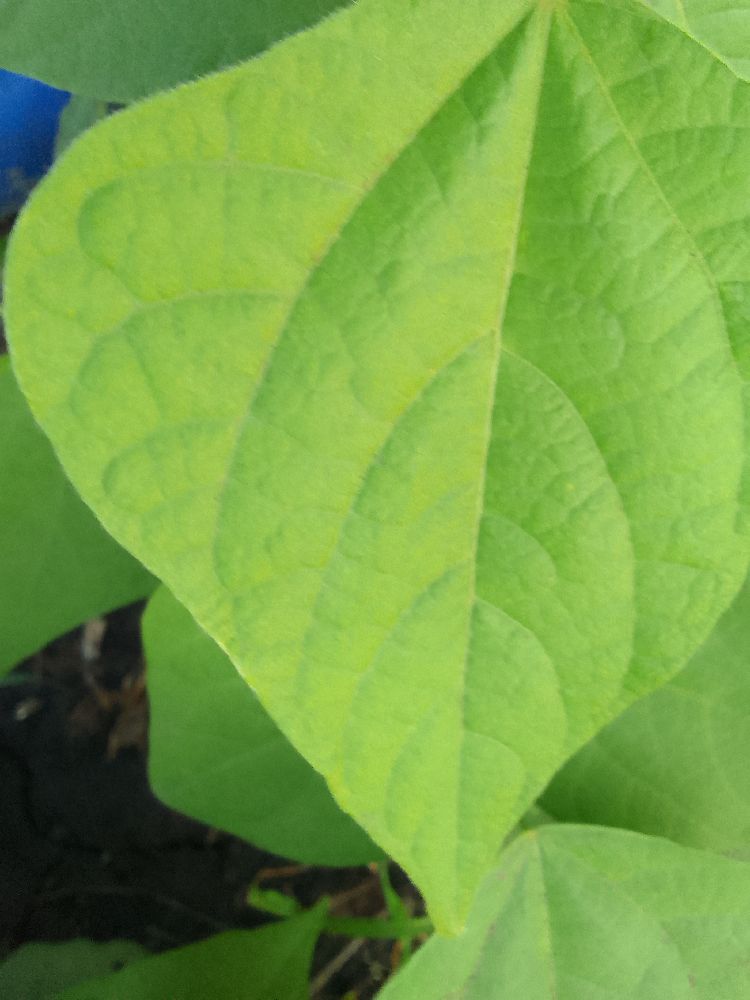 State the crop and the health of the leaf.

common bean, healthy
